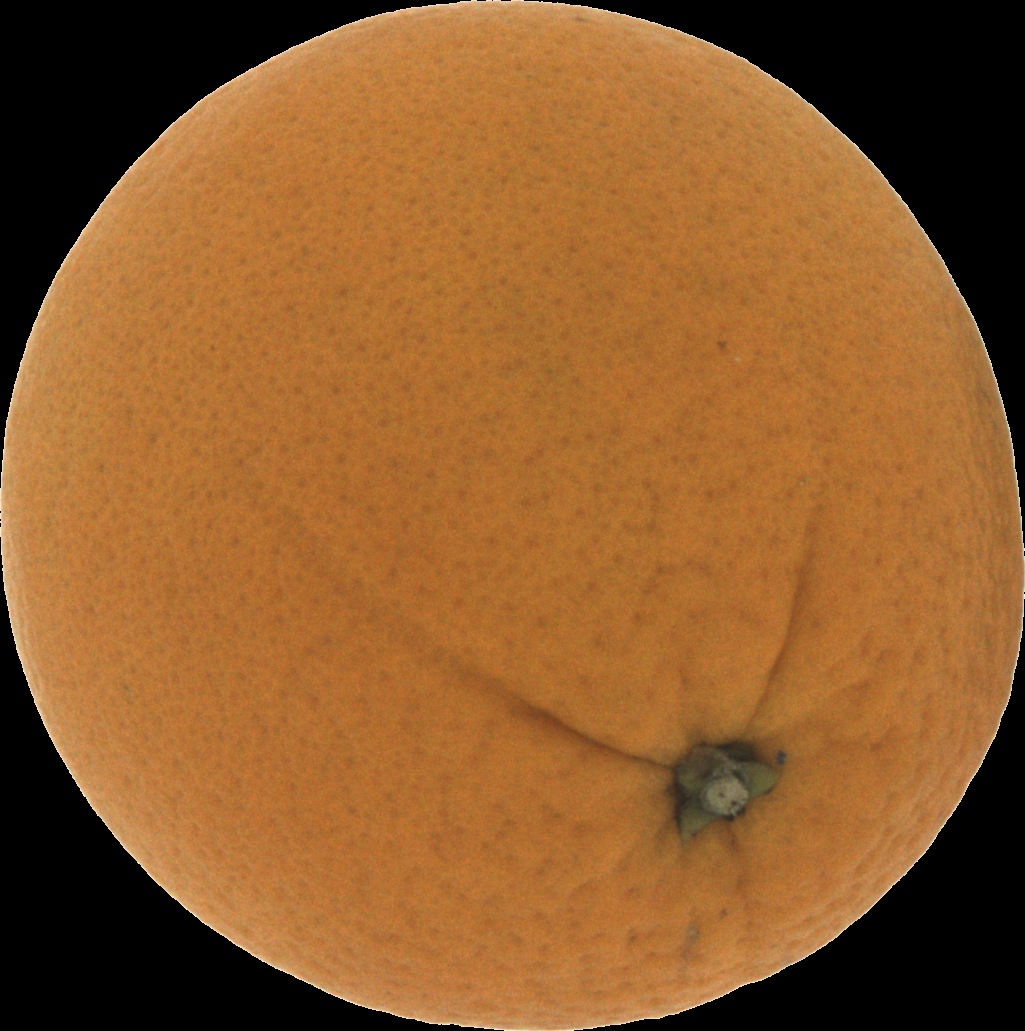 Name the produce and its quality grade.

orange, good
